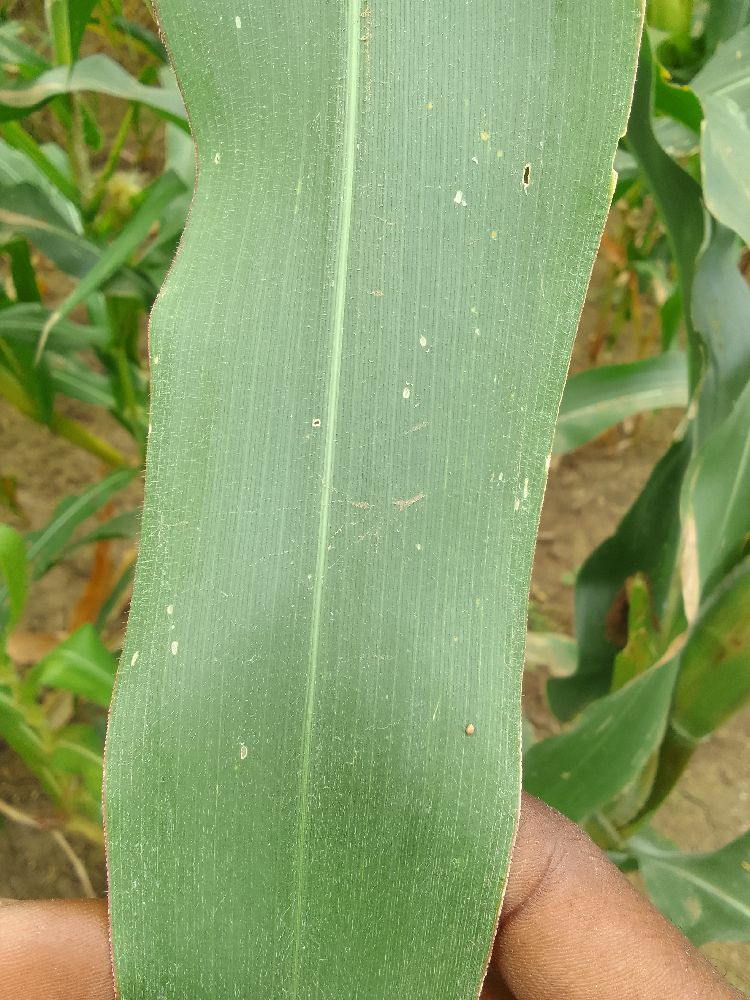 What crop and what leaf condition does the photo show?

maize, healthy
